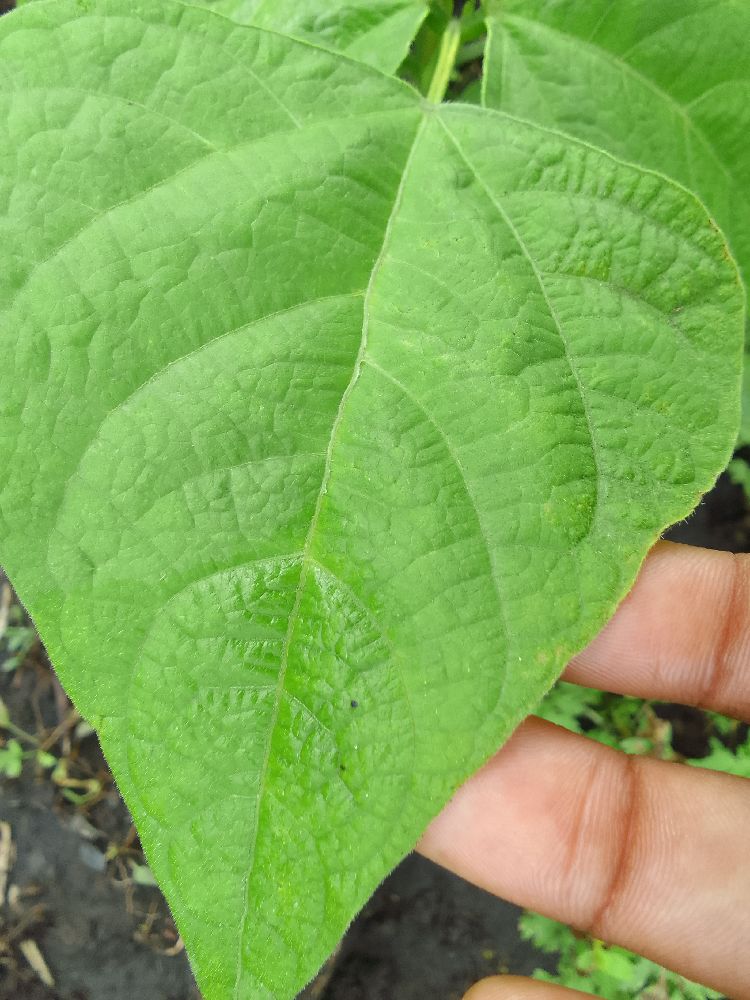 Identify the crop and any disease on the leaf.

common bean, healthy
